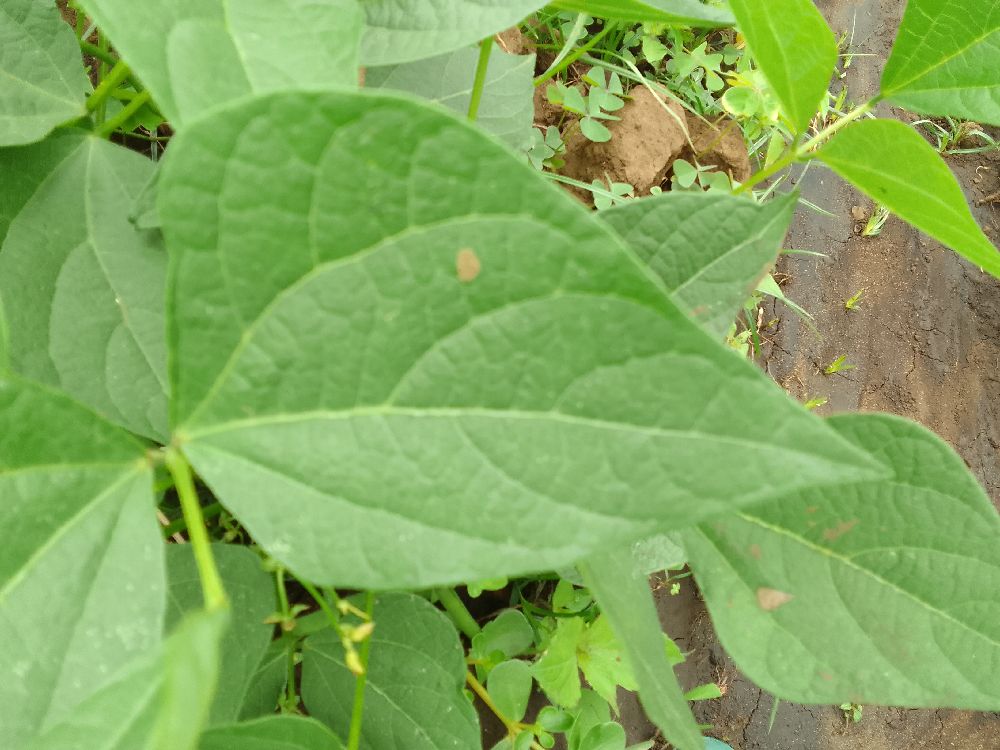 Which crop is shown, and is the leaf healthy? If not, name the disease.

common bean, healthy
